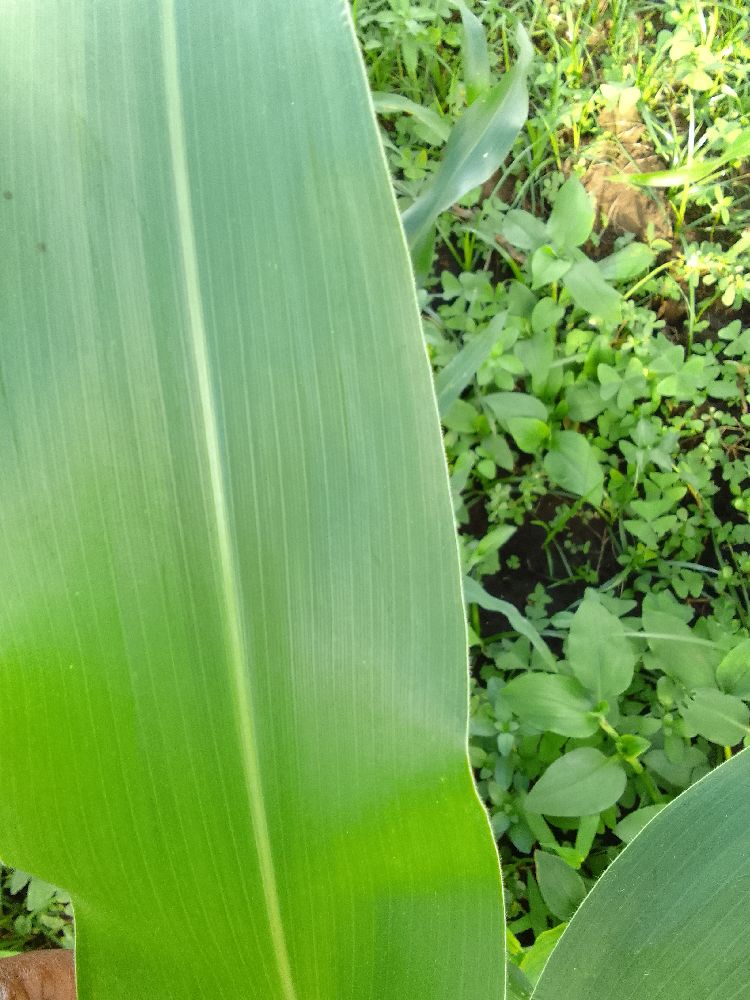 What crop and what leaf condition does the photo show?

maize, healthy
